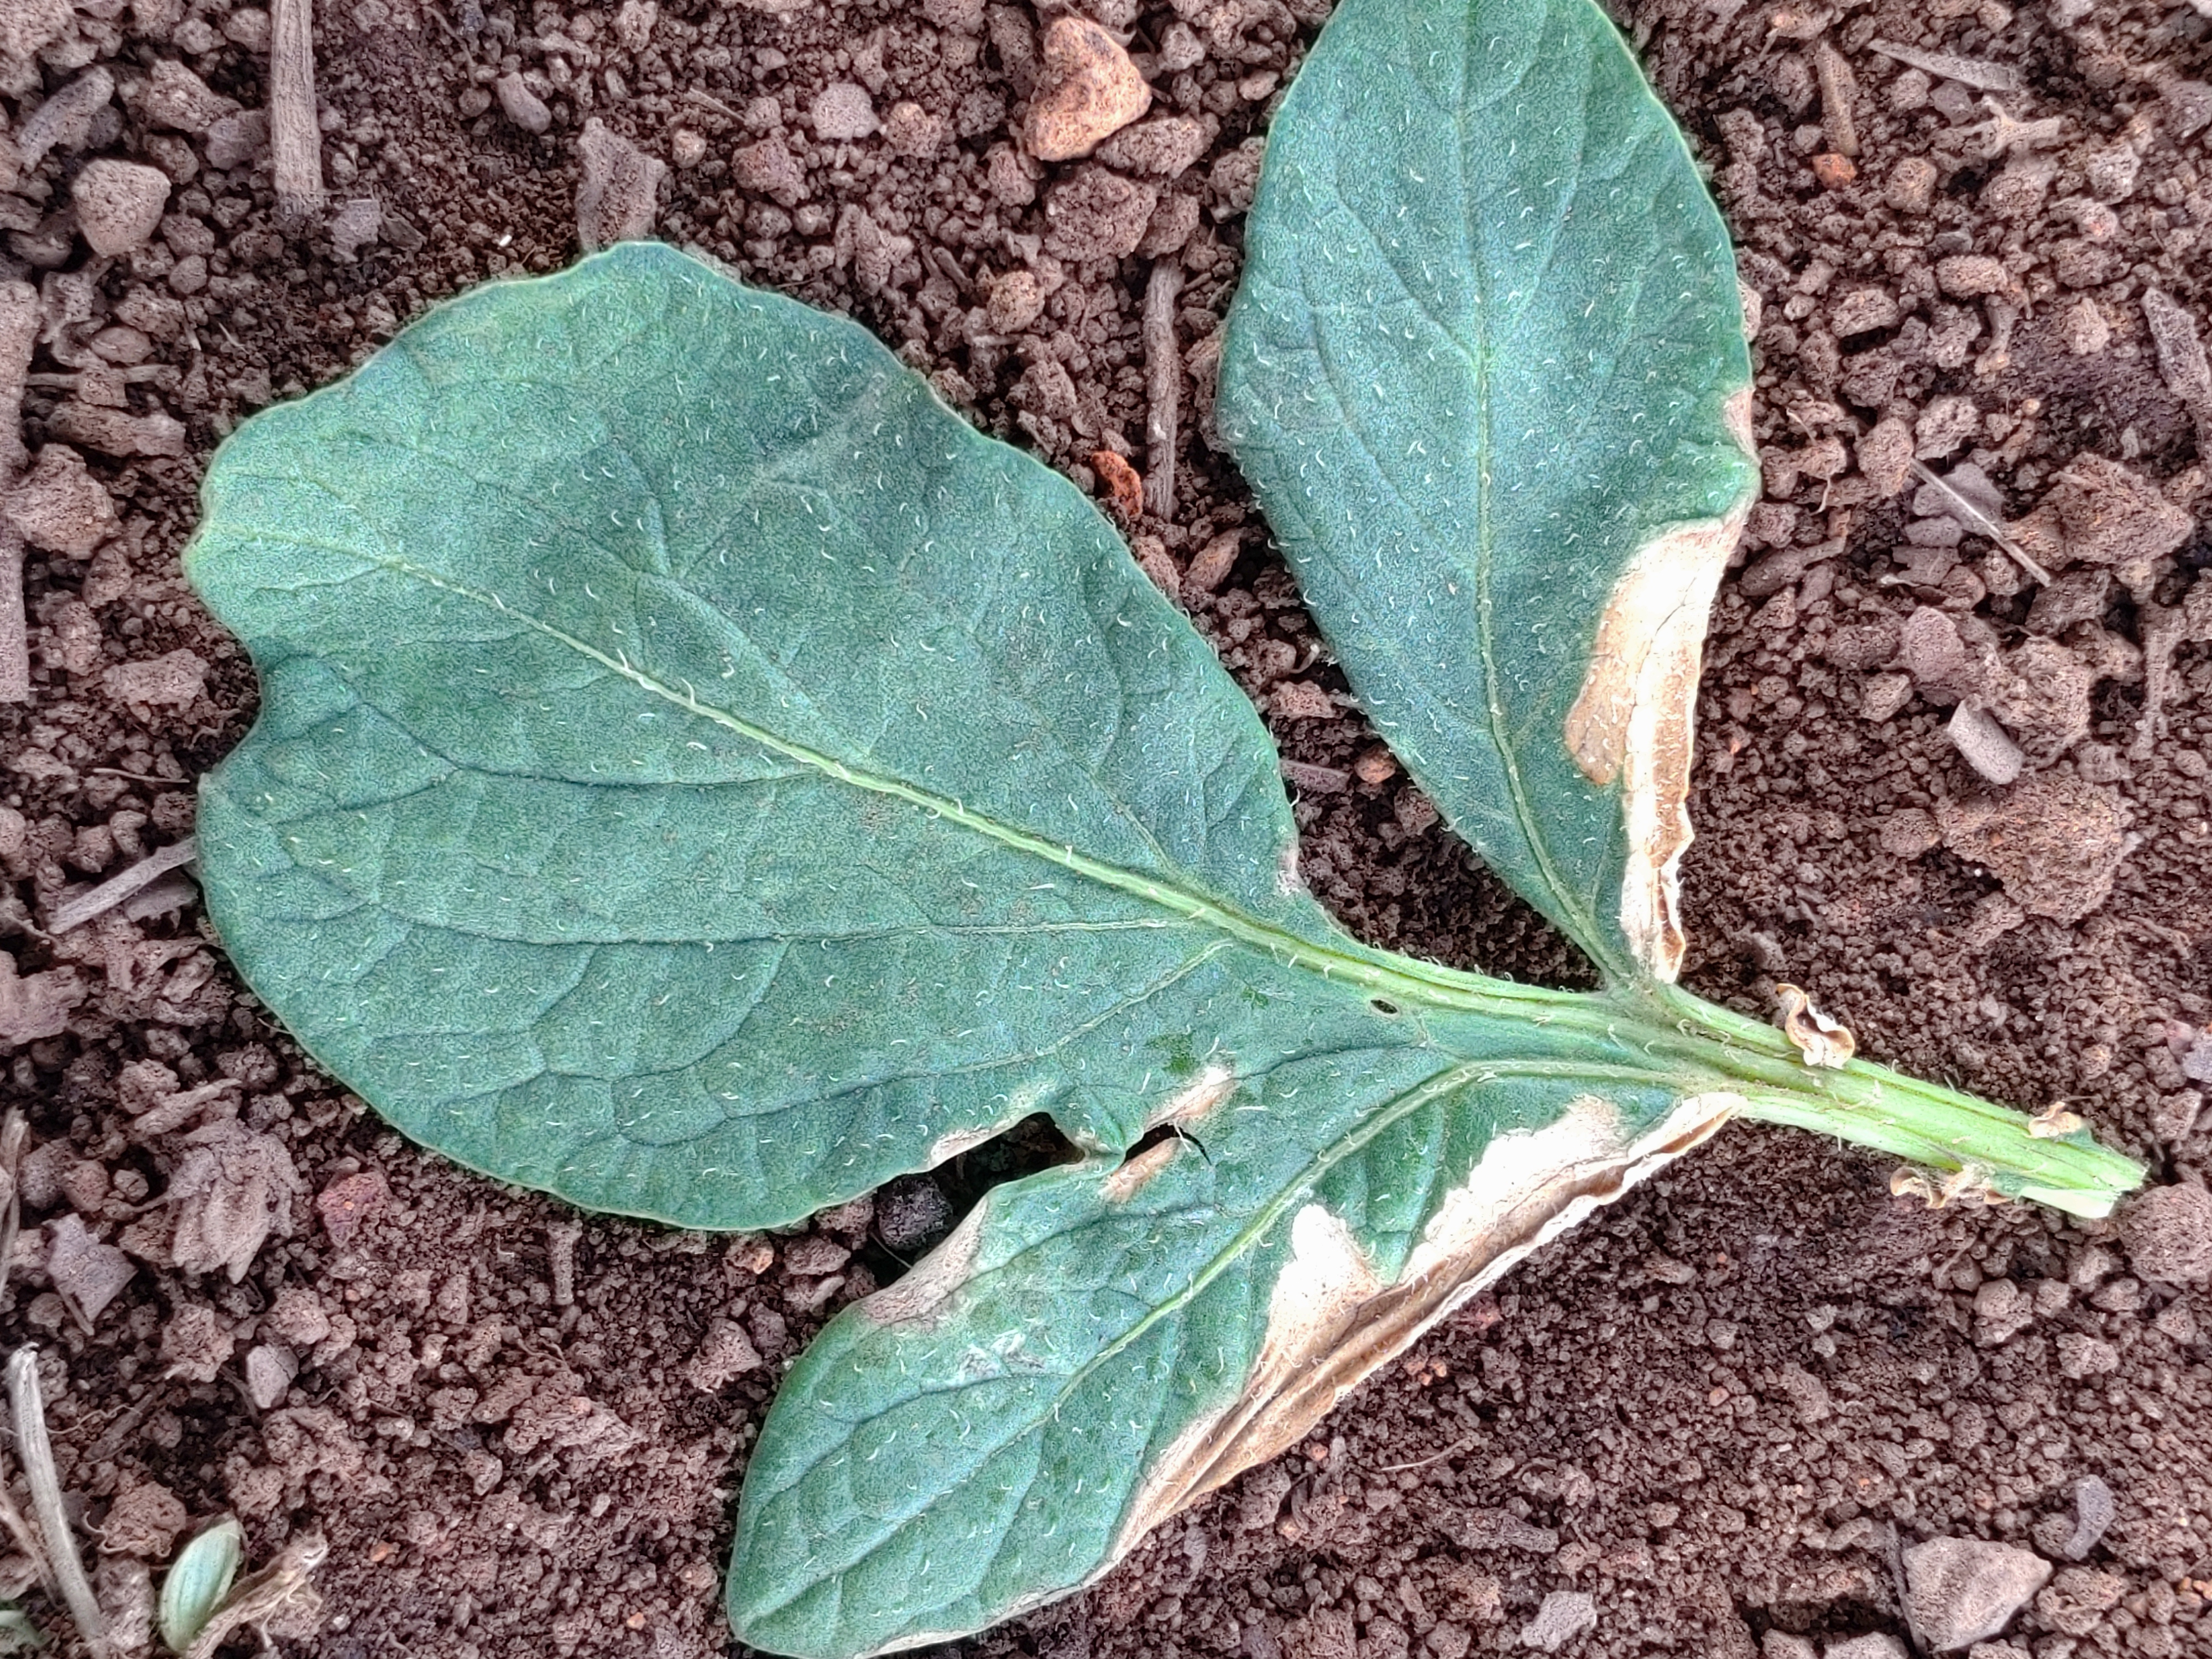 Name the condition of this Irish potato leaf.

early blight
